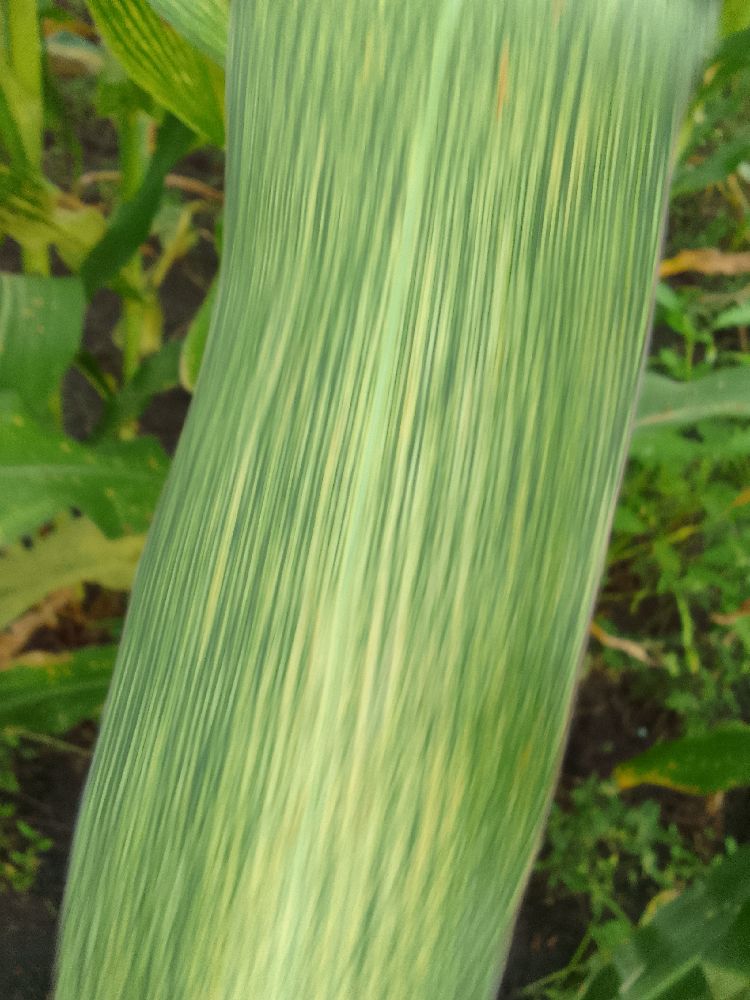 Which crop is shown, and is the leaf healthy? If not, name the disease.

maize, maize streak virus
